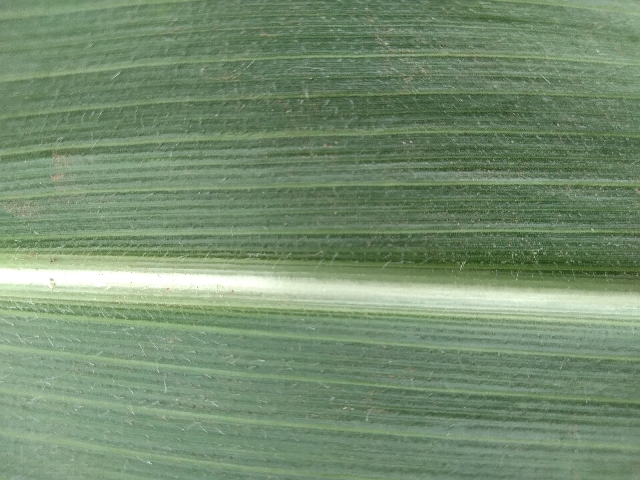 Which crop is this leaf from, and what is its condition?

maize, healthy
